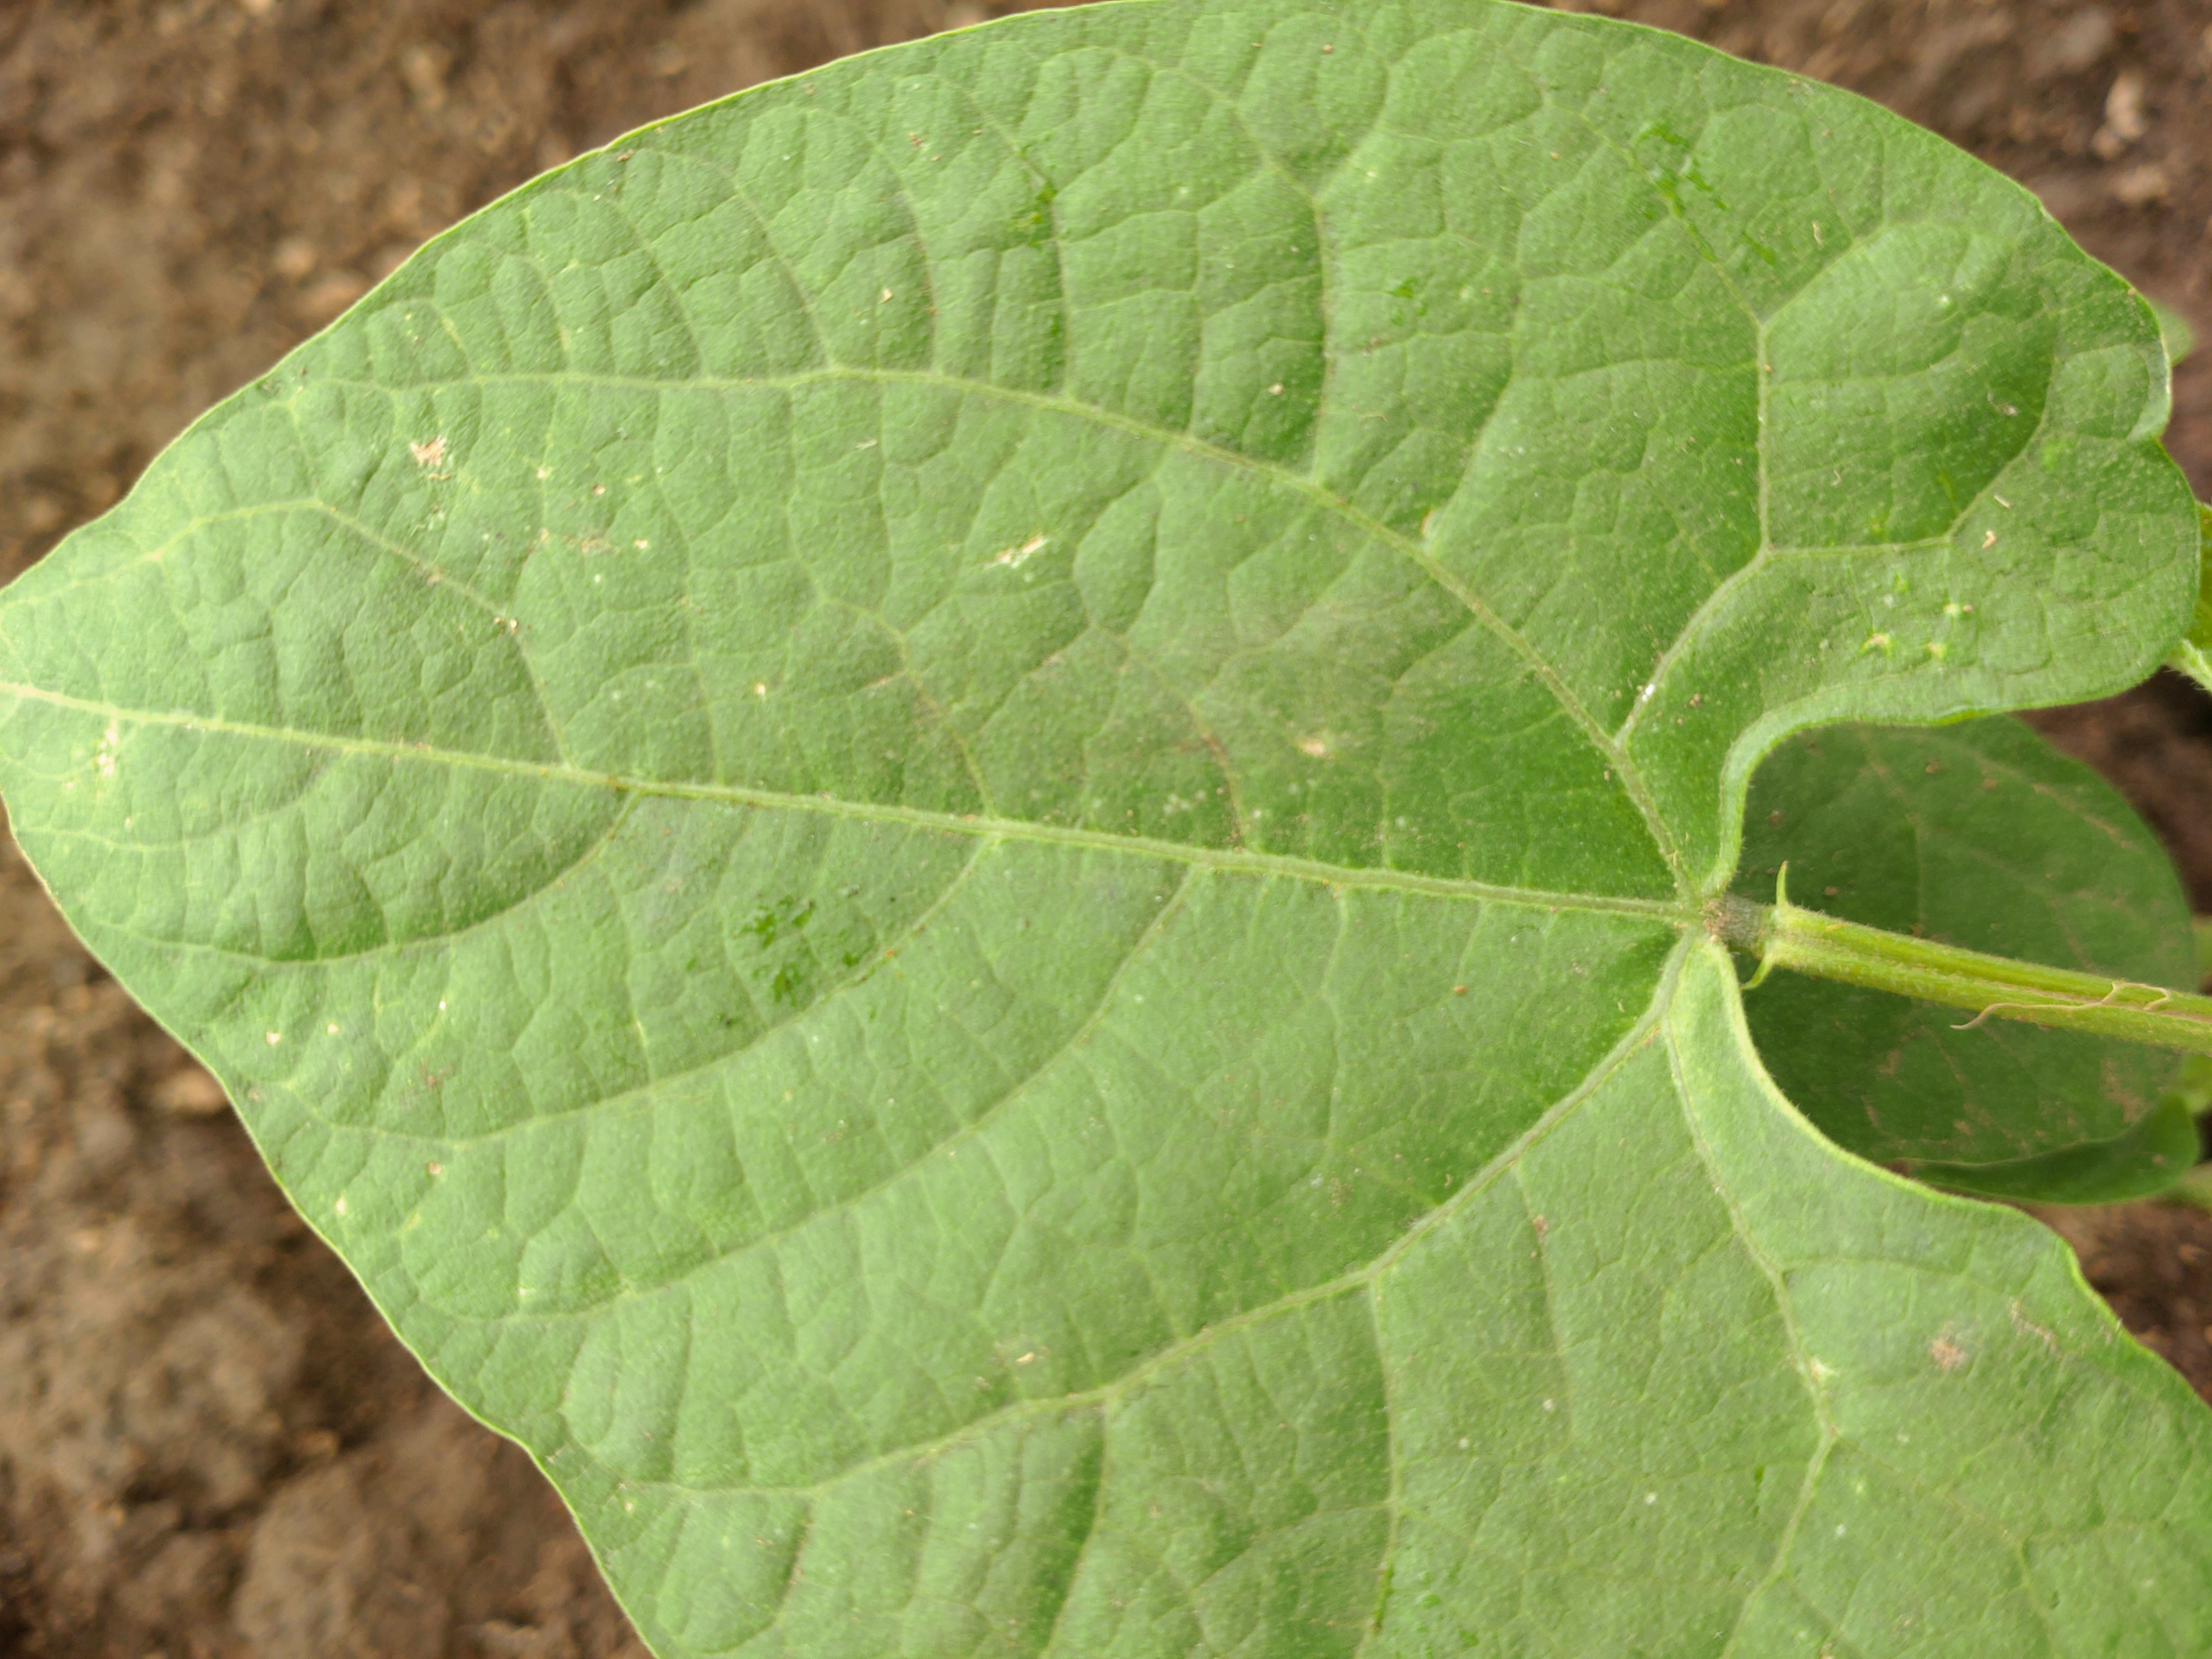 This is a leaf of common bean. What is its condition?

healthy
